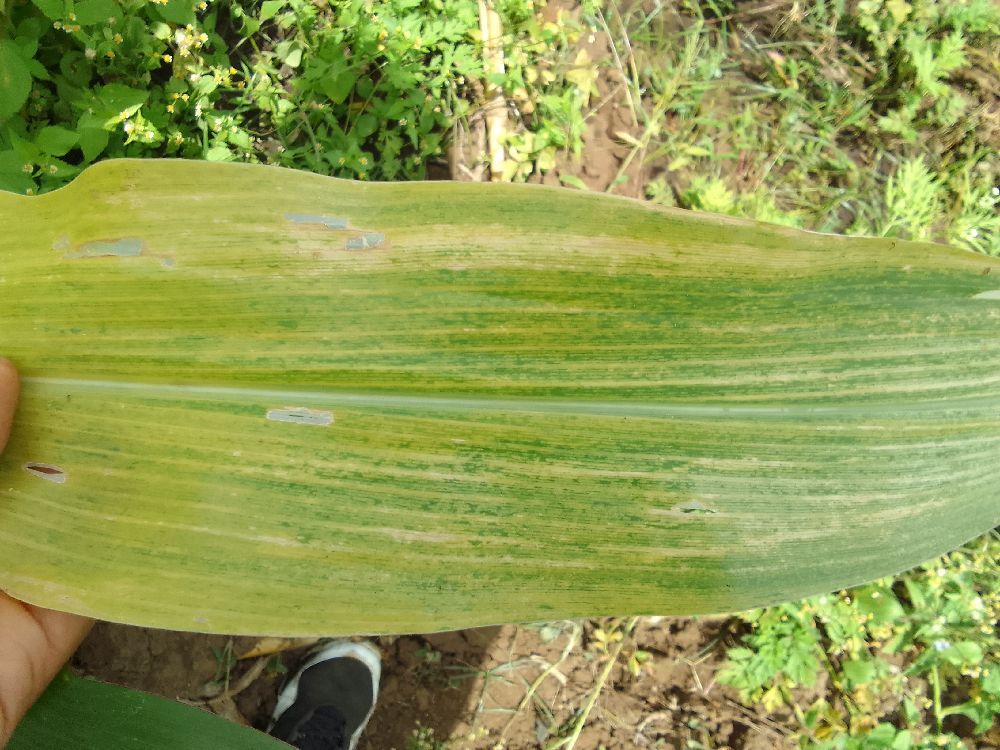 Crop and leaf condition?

maize, maize lethal necrosis
